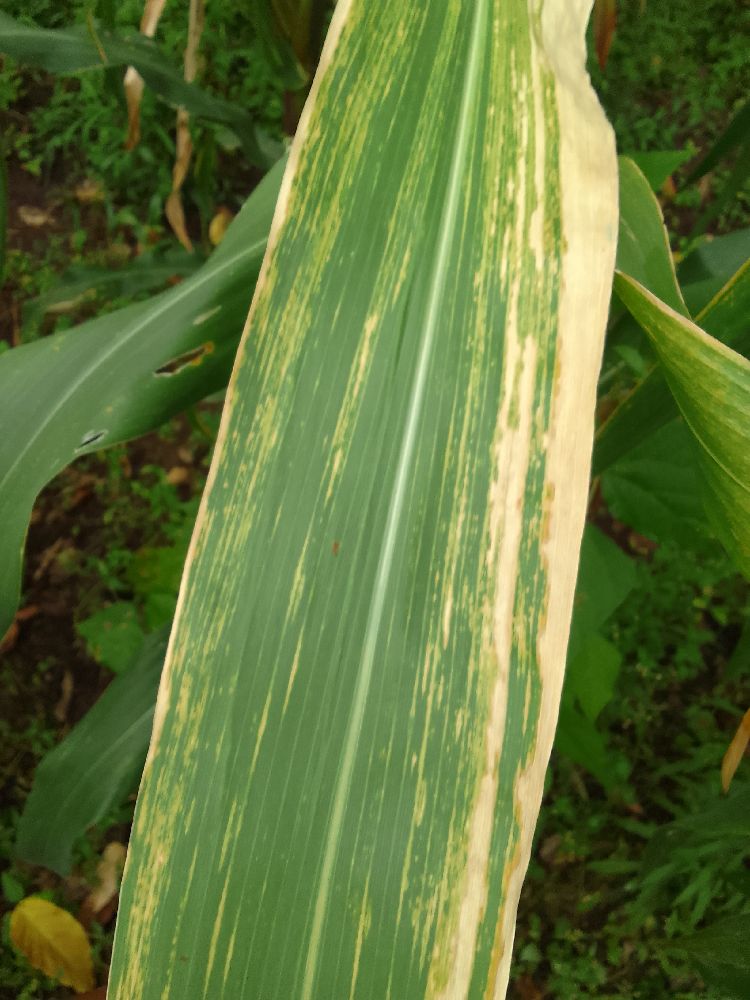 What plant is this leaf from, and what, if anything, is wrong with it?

maize, maize lethal necrosis
